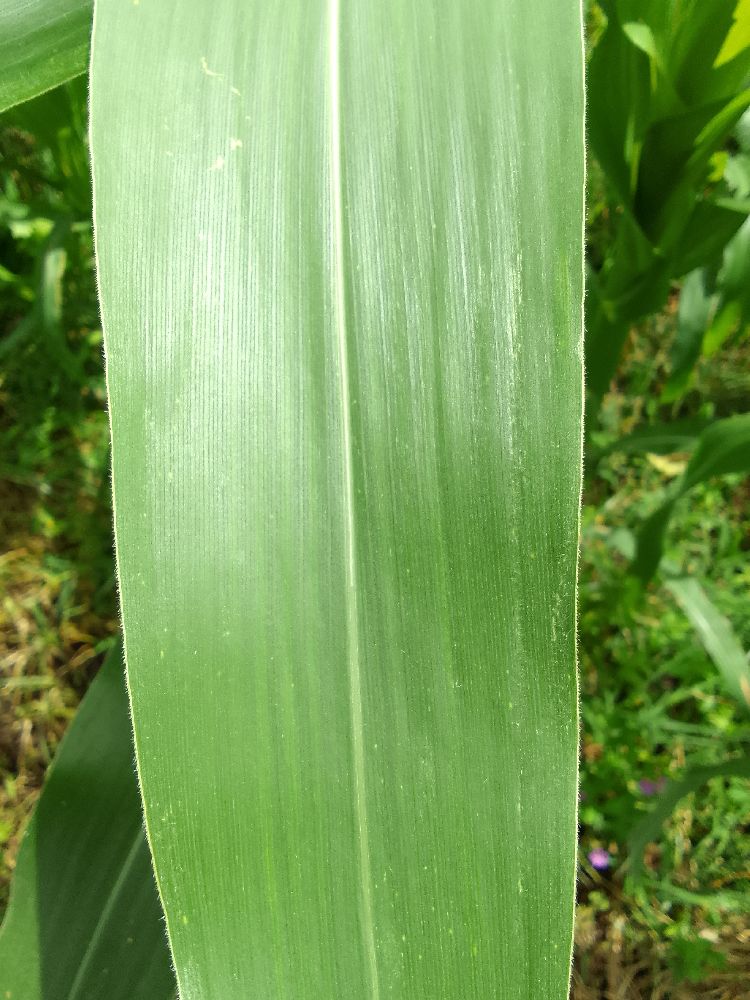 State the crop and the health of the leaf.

maize, healthy
